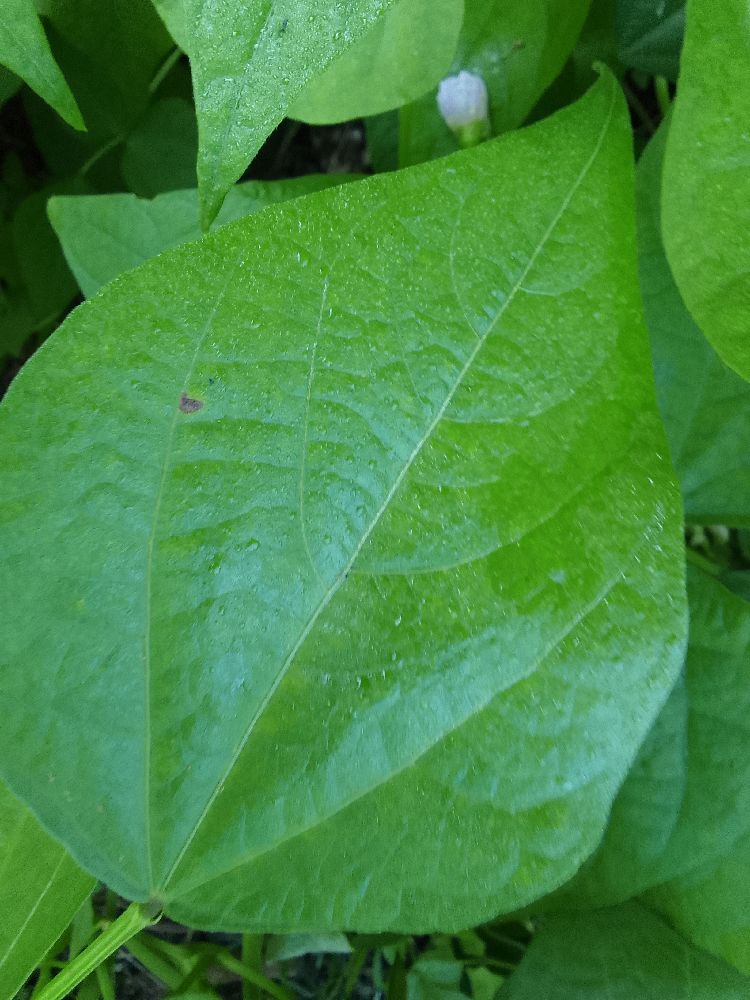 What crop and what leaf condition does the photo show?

common bean, healthy
